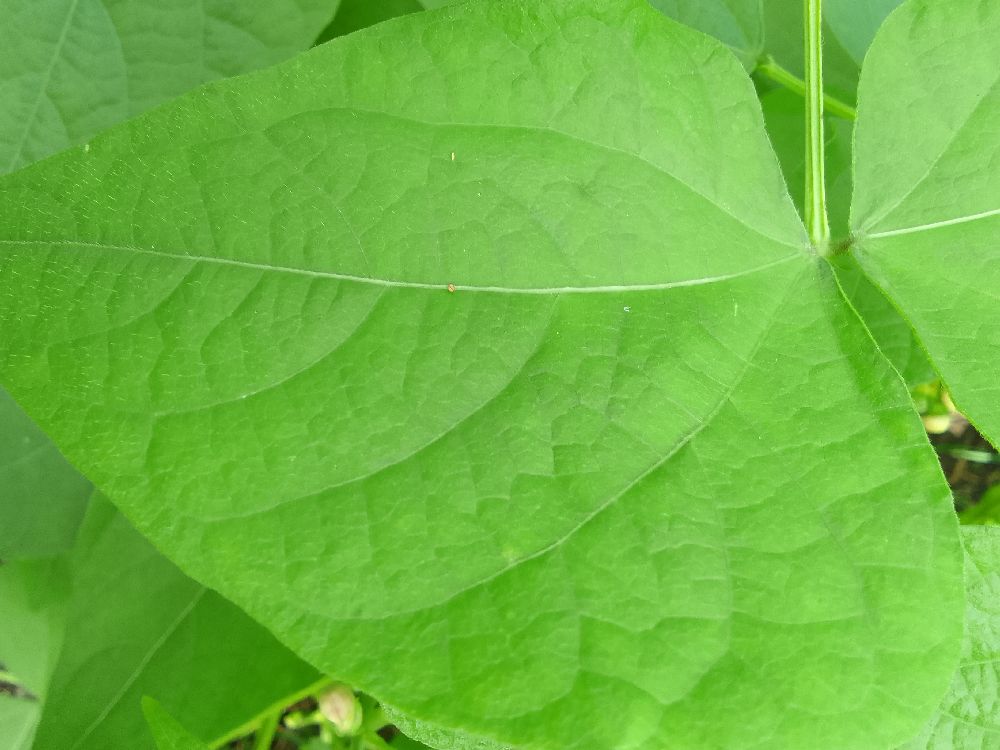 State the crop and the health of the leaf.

common bean, healthy
